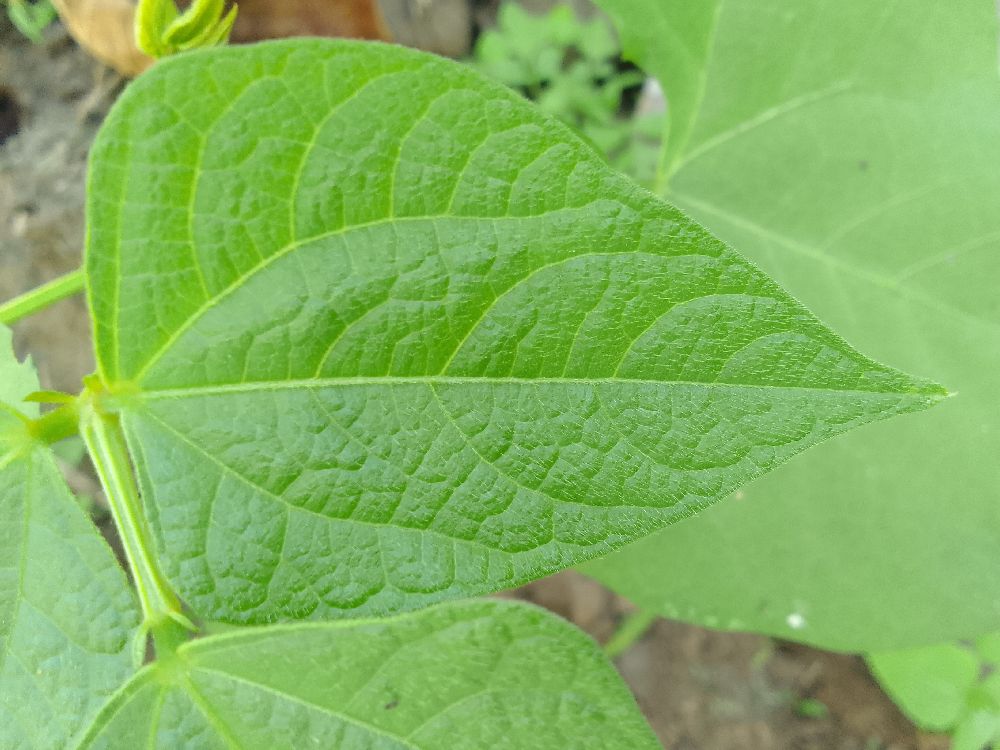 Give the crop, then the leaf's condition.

common bean, healthy
